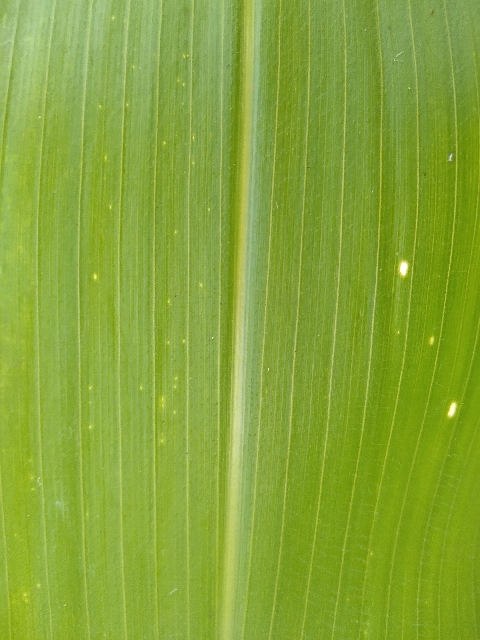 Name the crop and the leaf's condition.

maize, healthy
